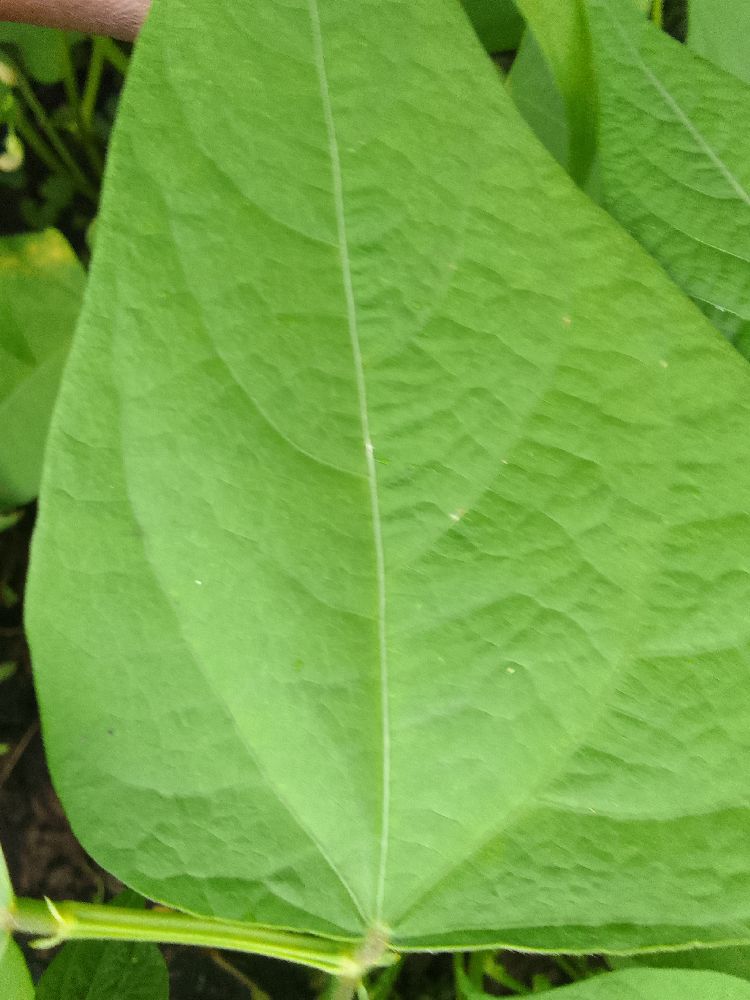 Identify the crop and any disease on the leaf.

common bean, healthy
